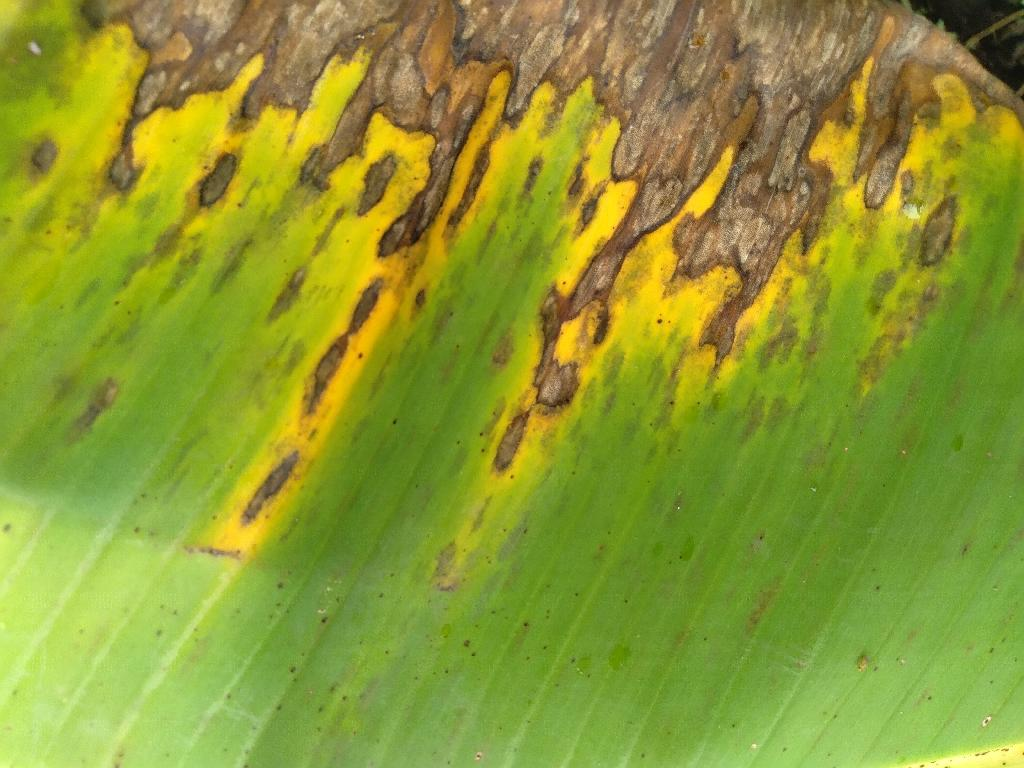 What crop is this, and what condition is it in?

banana, black sigatoka
